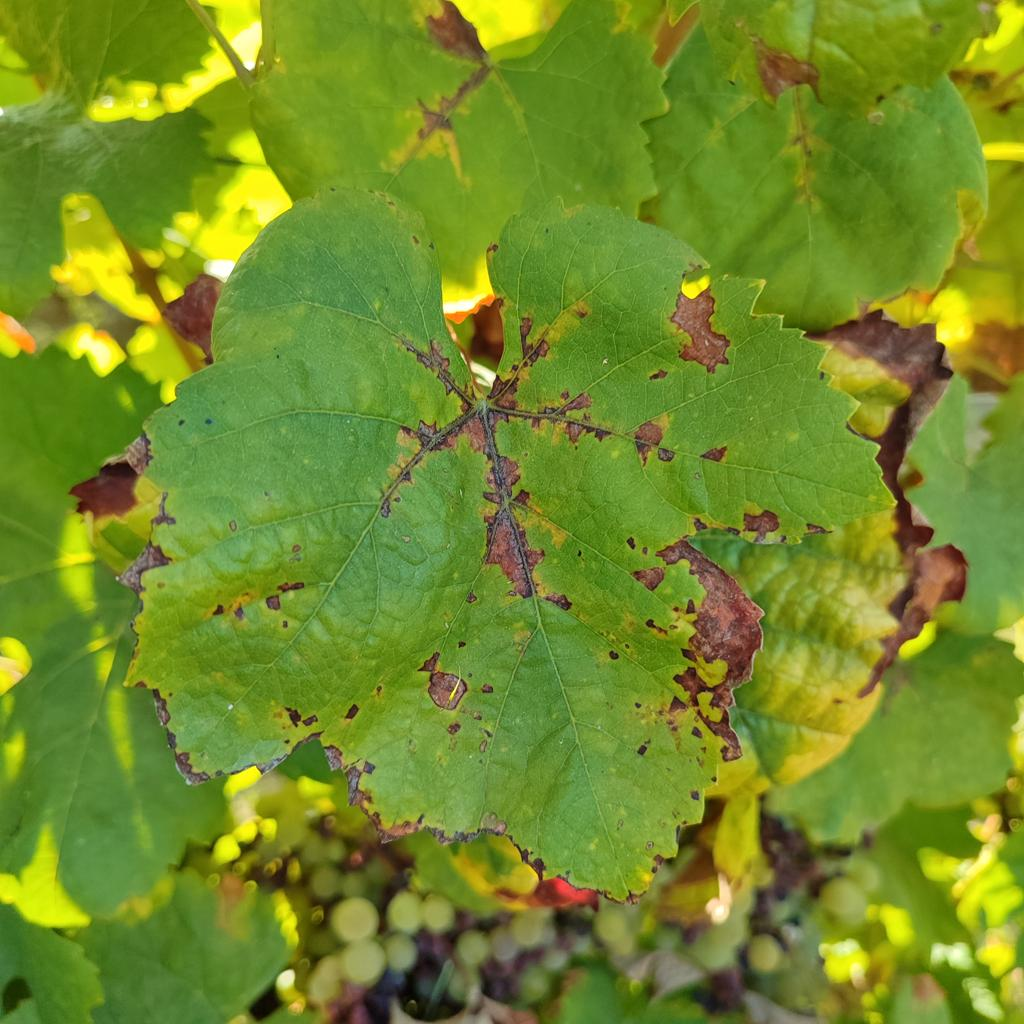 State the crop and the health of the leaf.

grapevine, downy mildew
